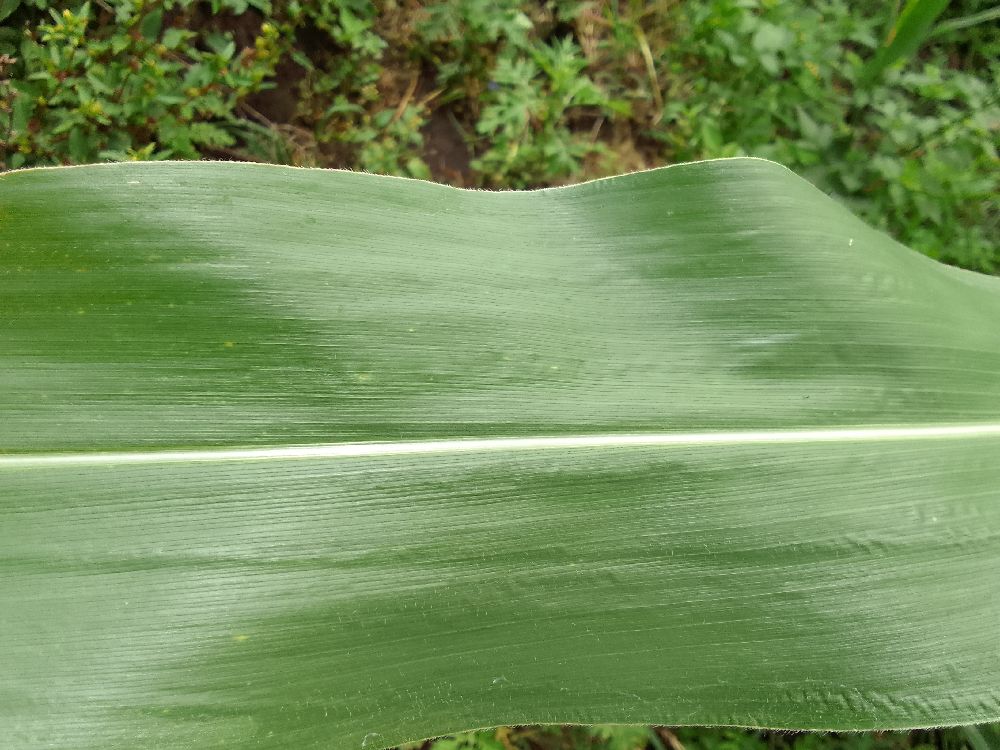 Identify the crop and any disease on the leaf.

maize, healthy
